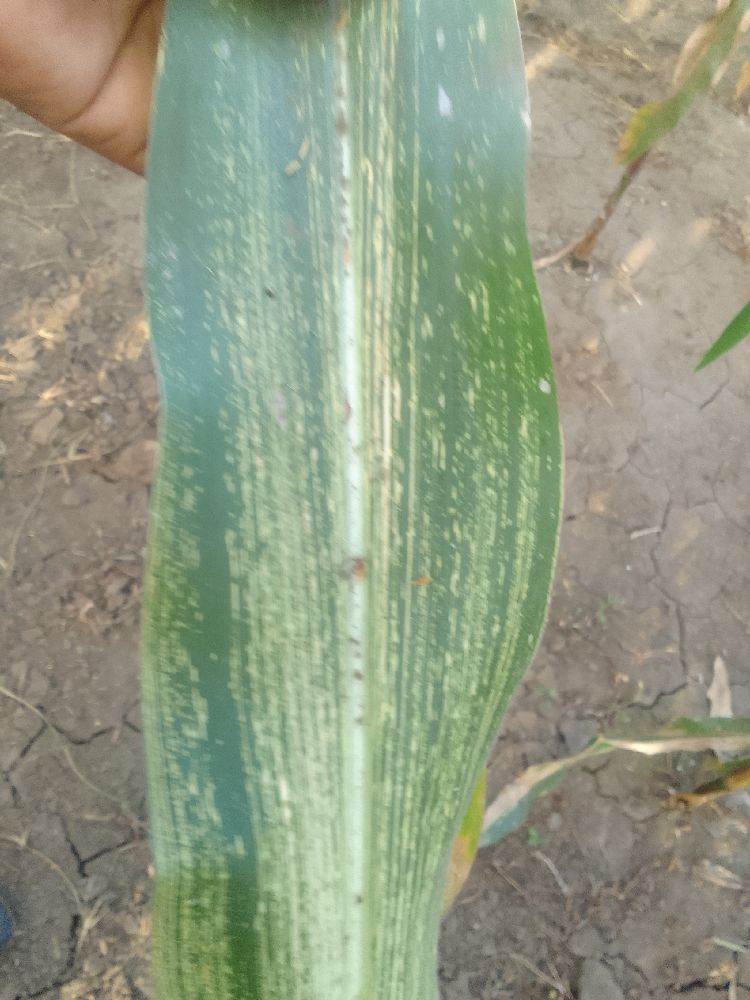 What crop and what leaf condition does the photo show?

maize, maize streak virus
